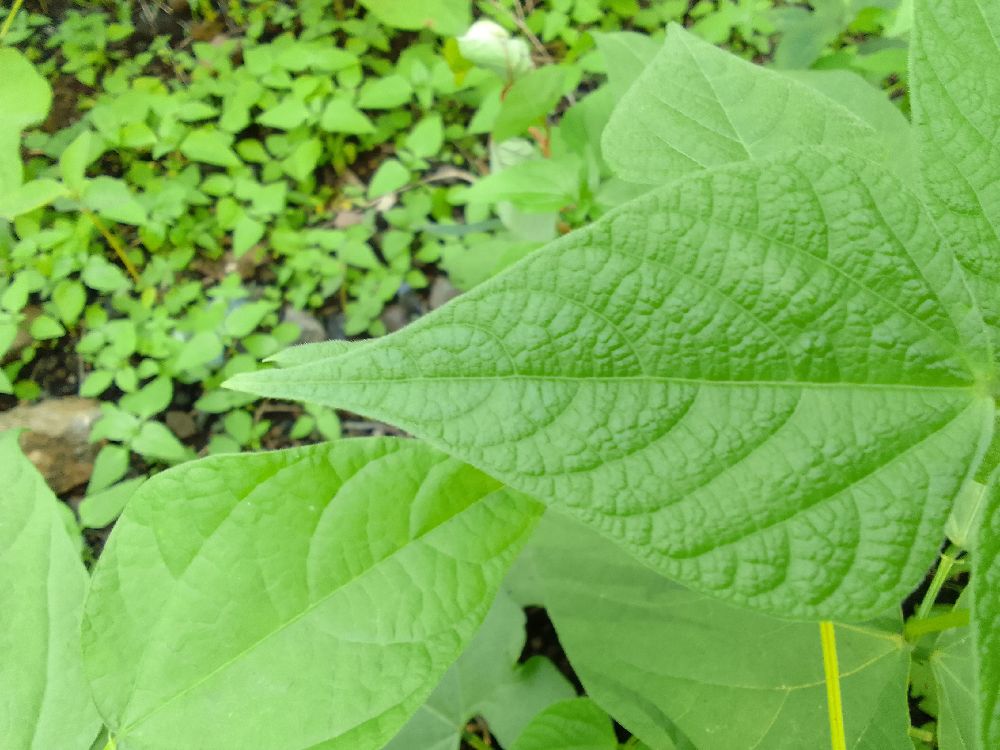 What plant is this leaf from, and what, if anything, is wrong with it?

common bean, healthy
